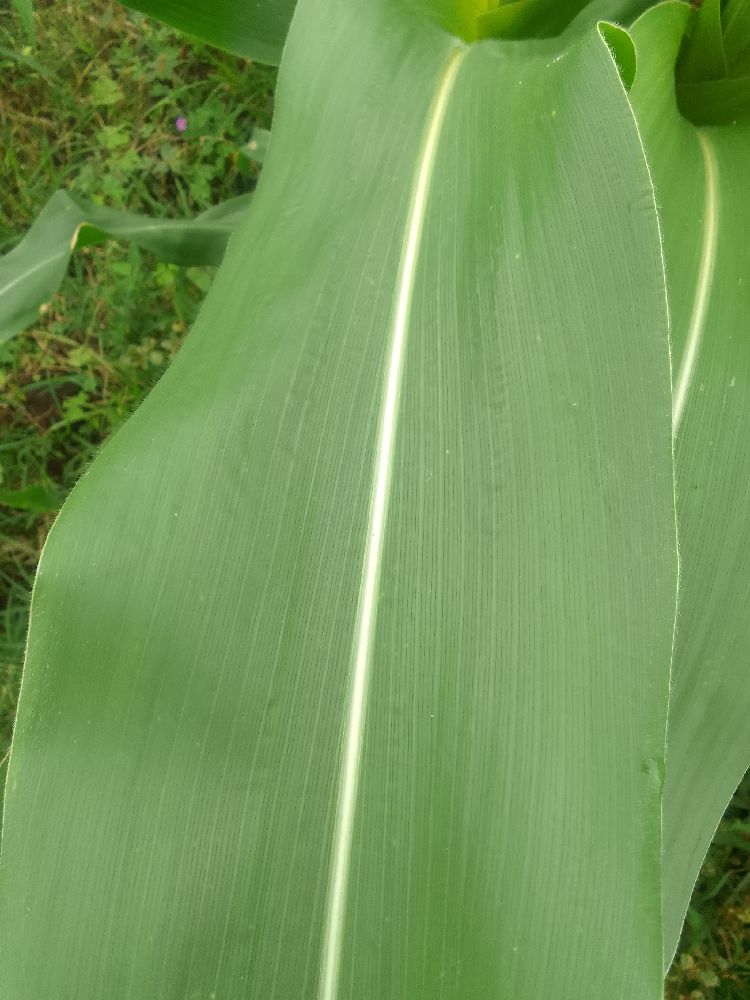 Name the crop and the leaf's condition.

maize, healthy
